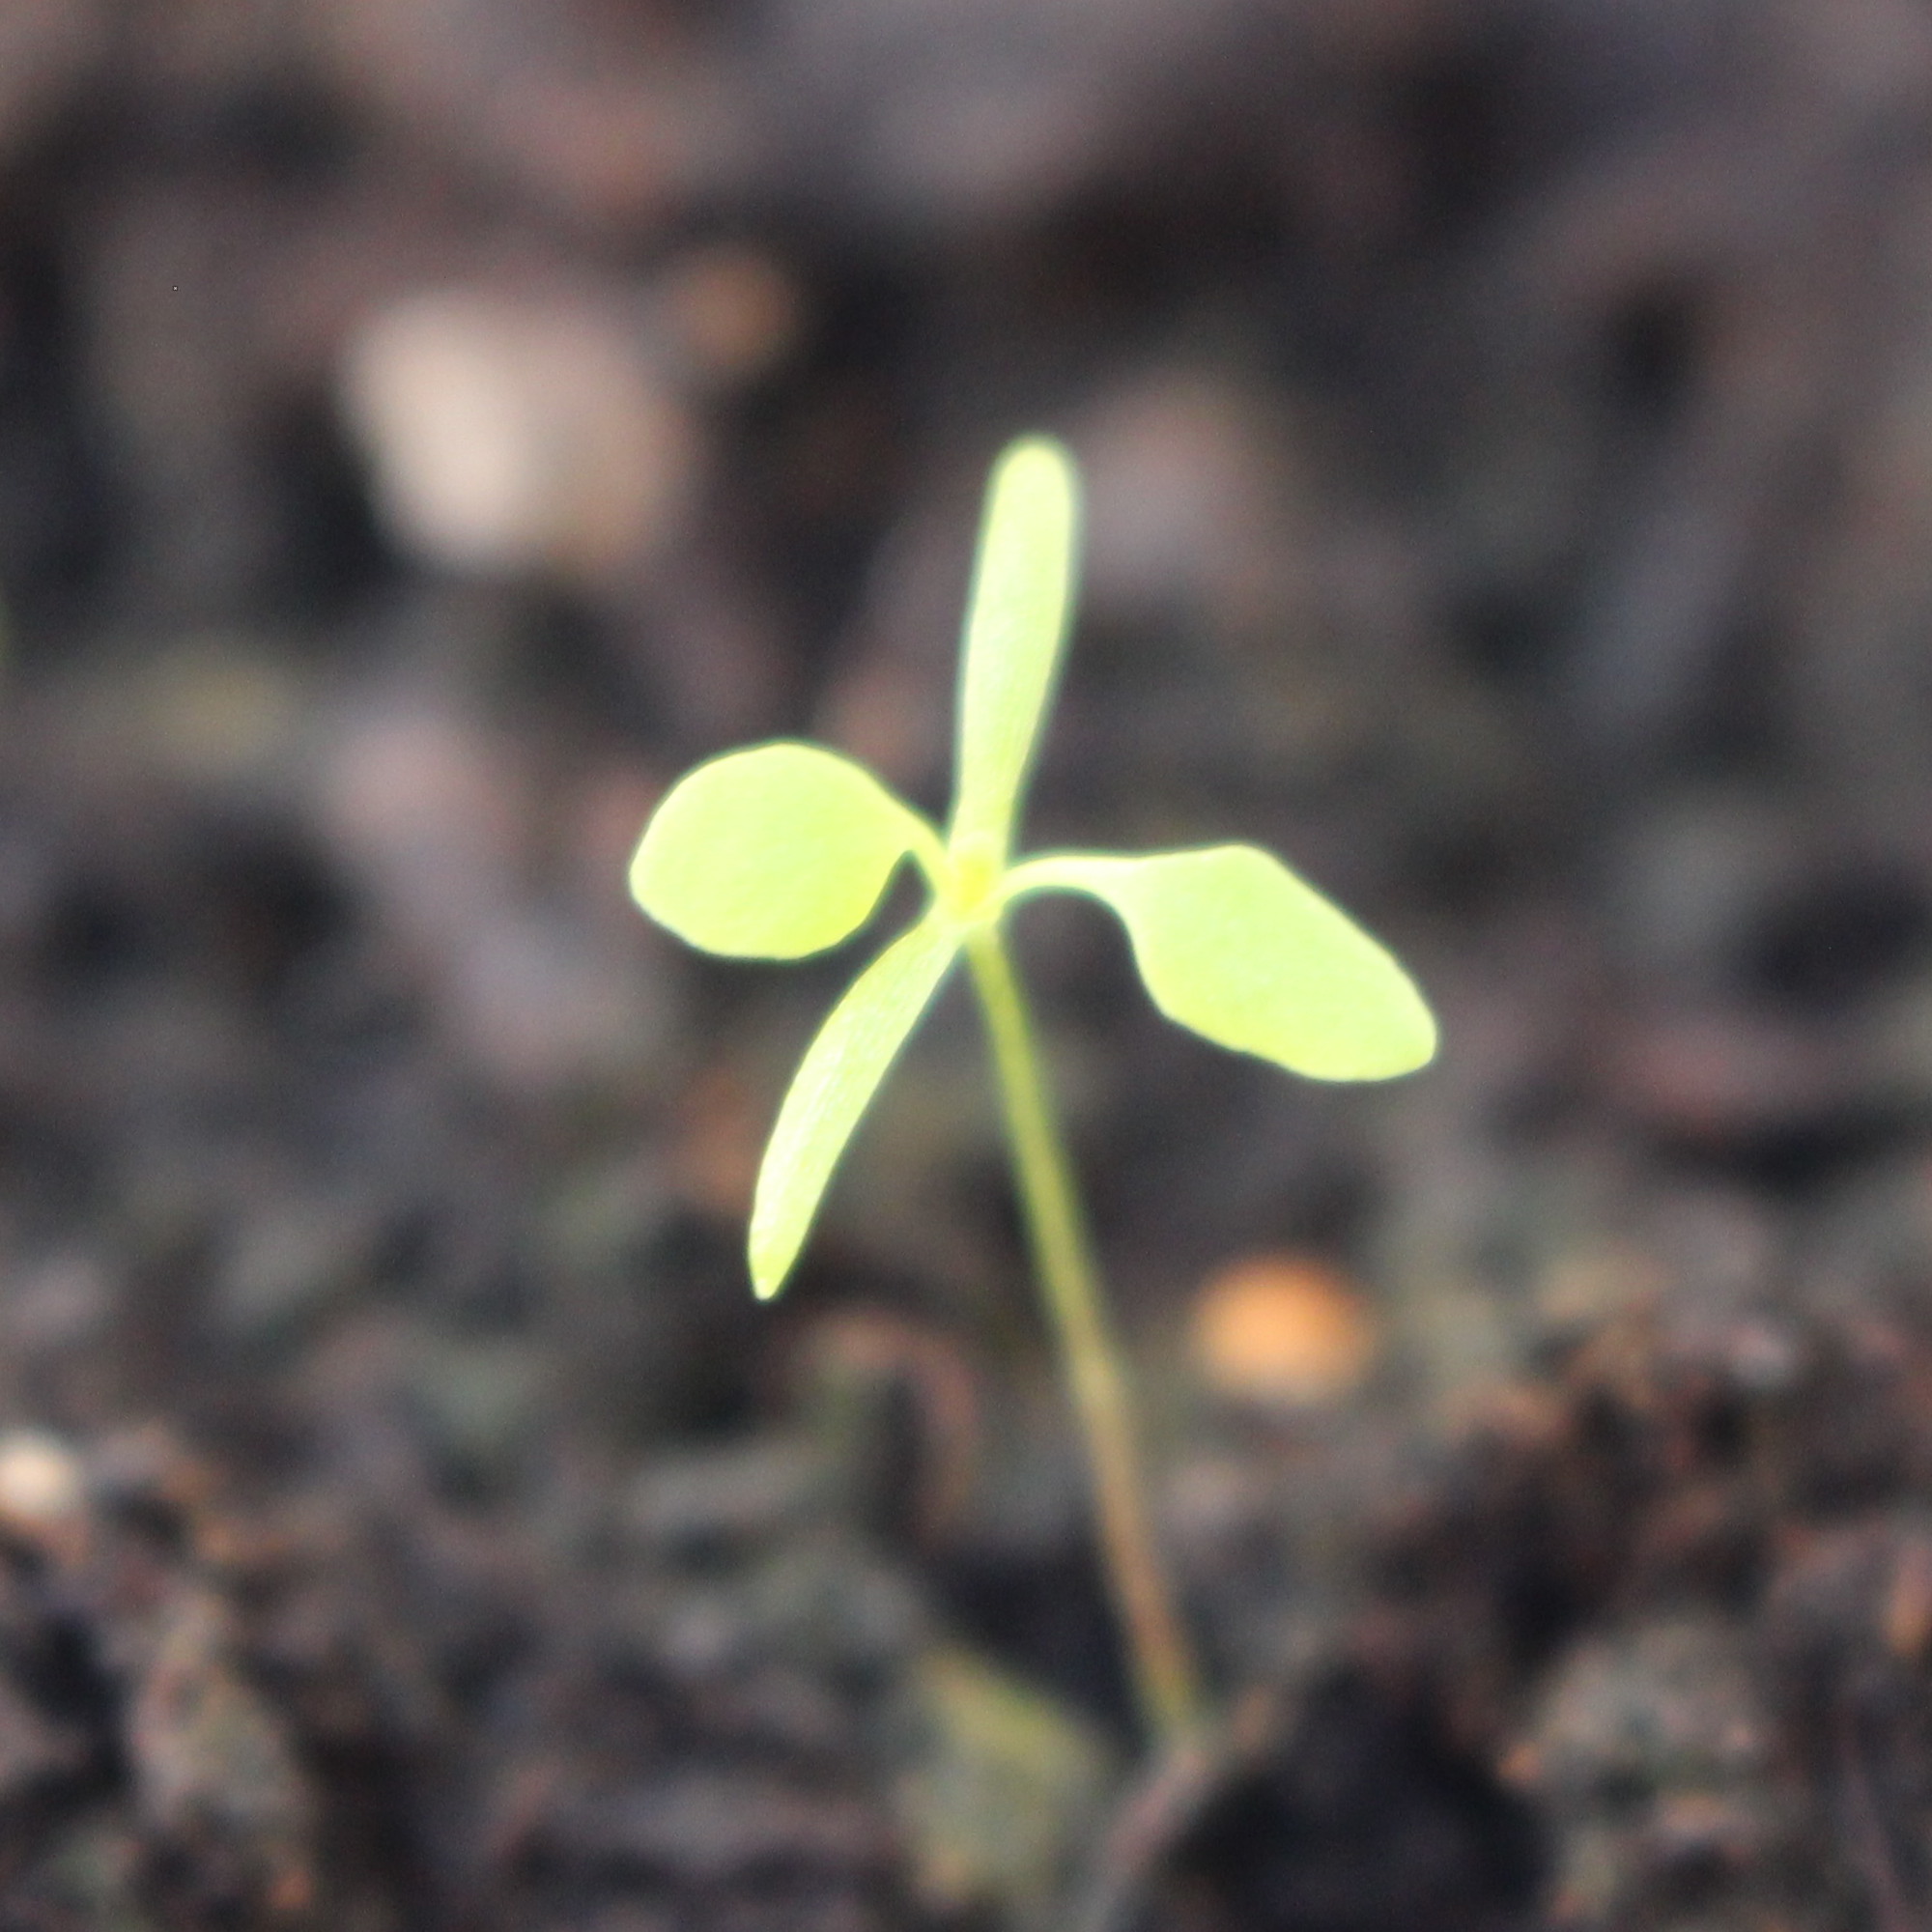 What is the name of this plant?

Papaver rhoeas
